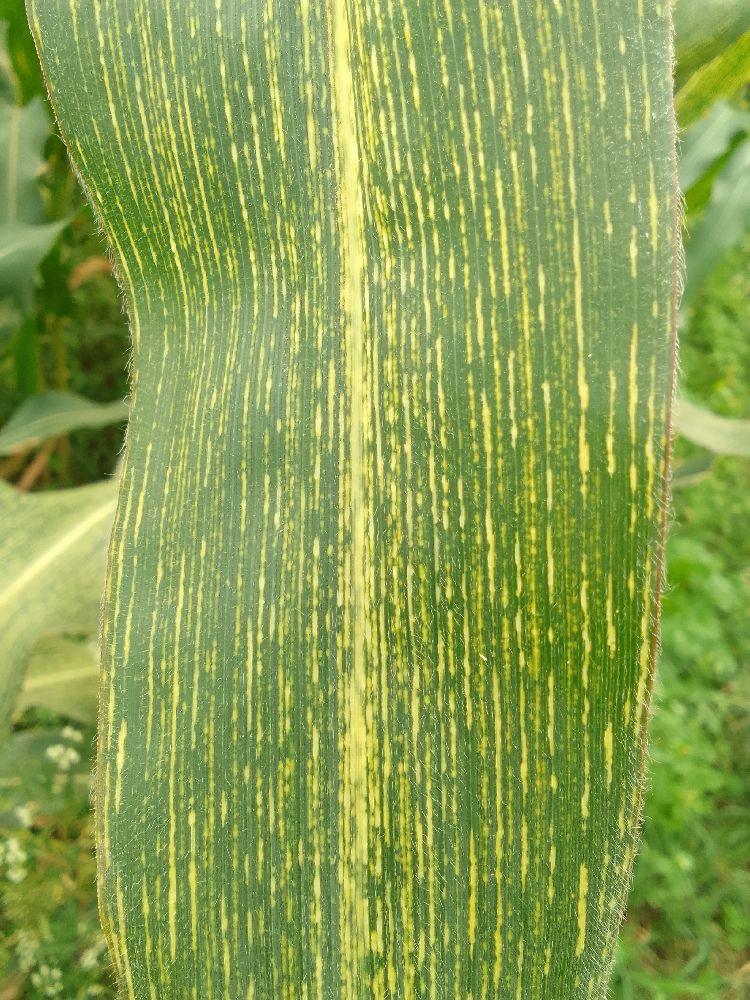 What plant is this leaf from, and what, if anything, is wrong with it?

maize, maize streak virus
